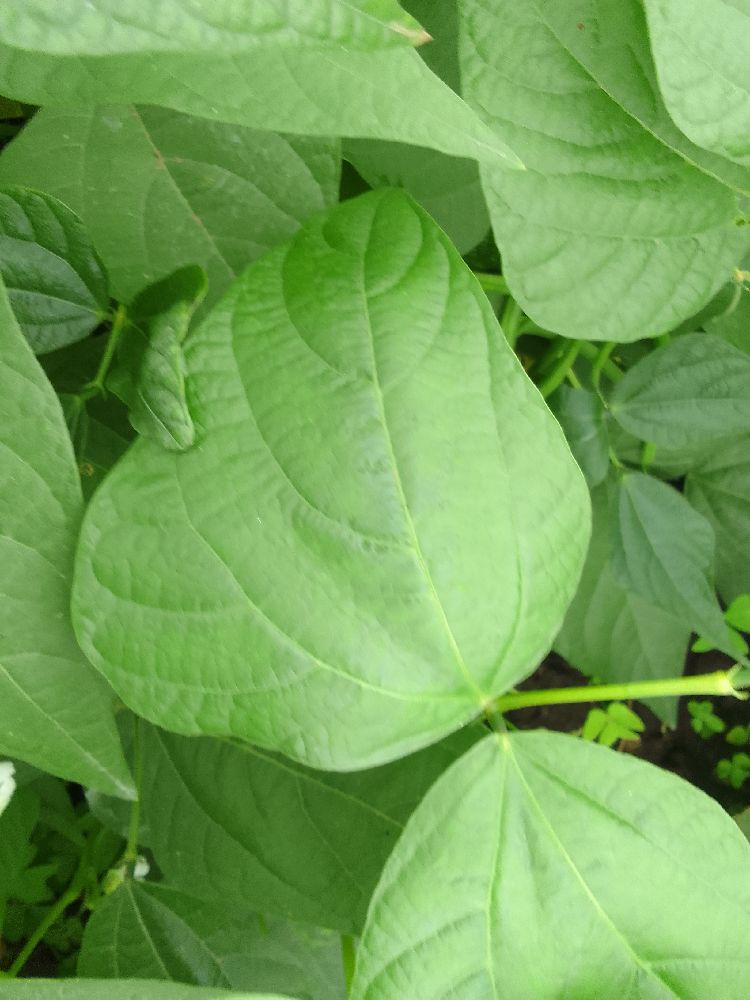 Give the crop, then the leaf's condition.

common bean, healthy
